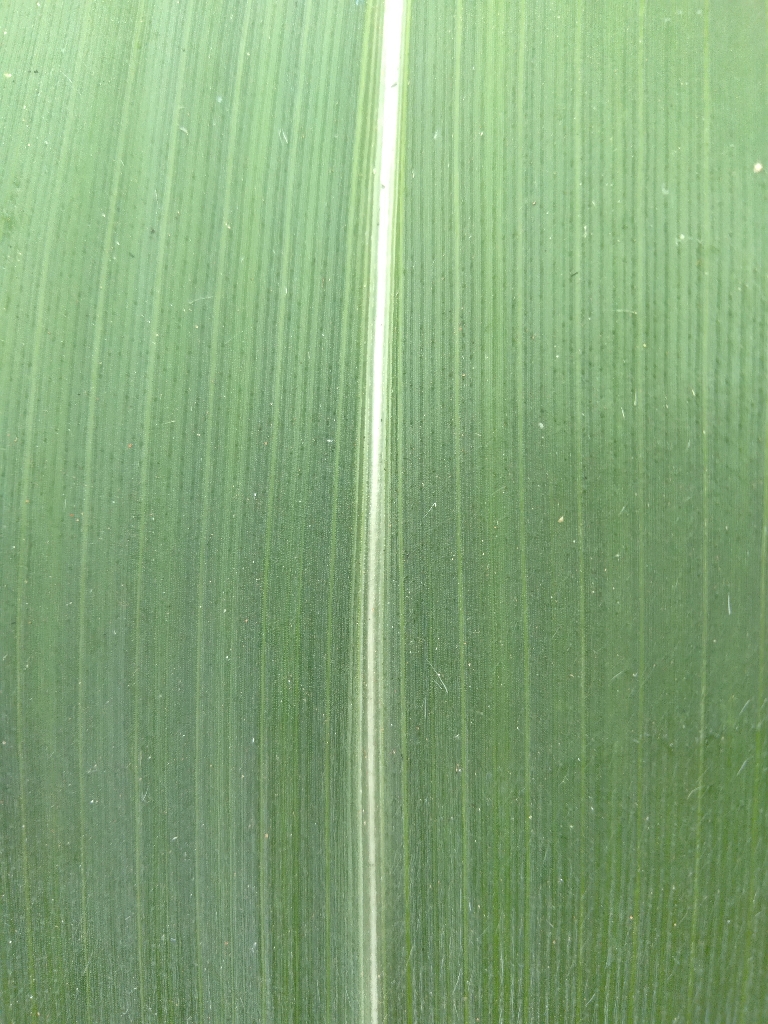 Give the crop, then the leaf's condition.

maize, healthy
